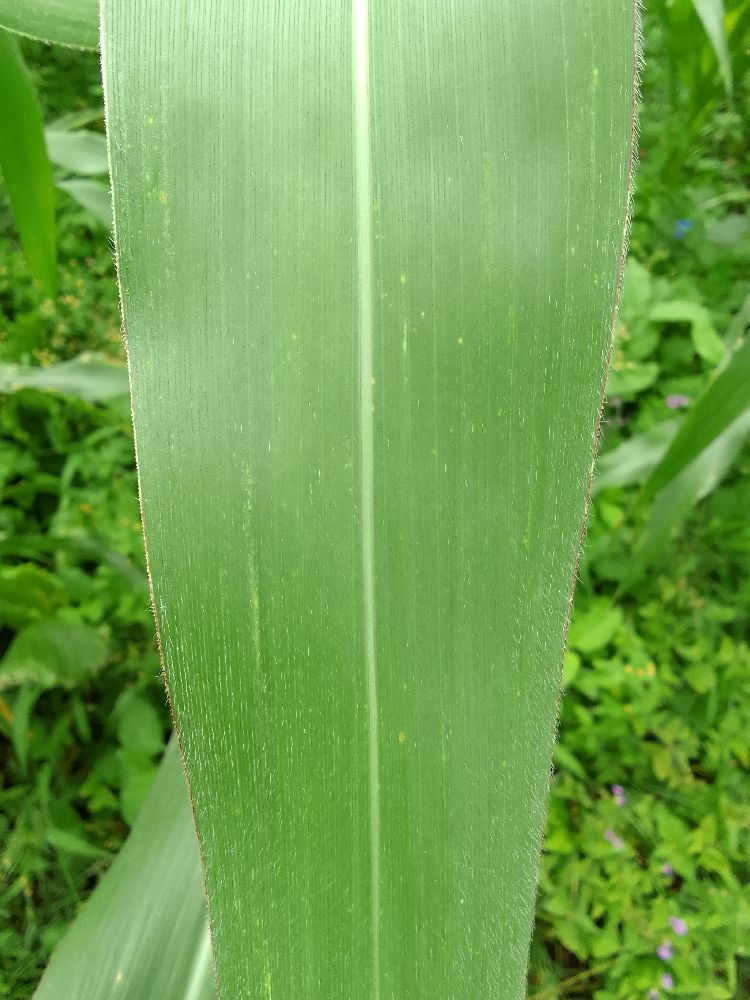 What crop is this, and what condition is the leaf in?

maize, healthy
